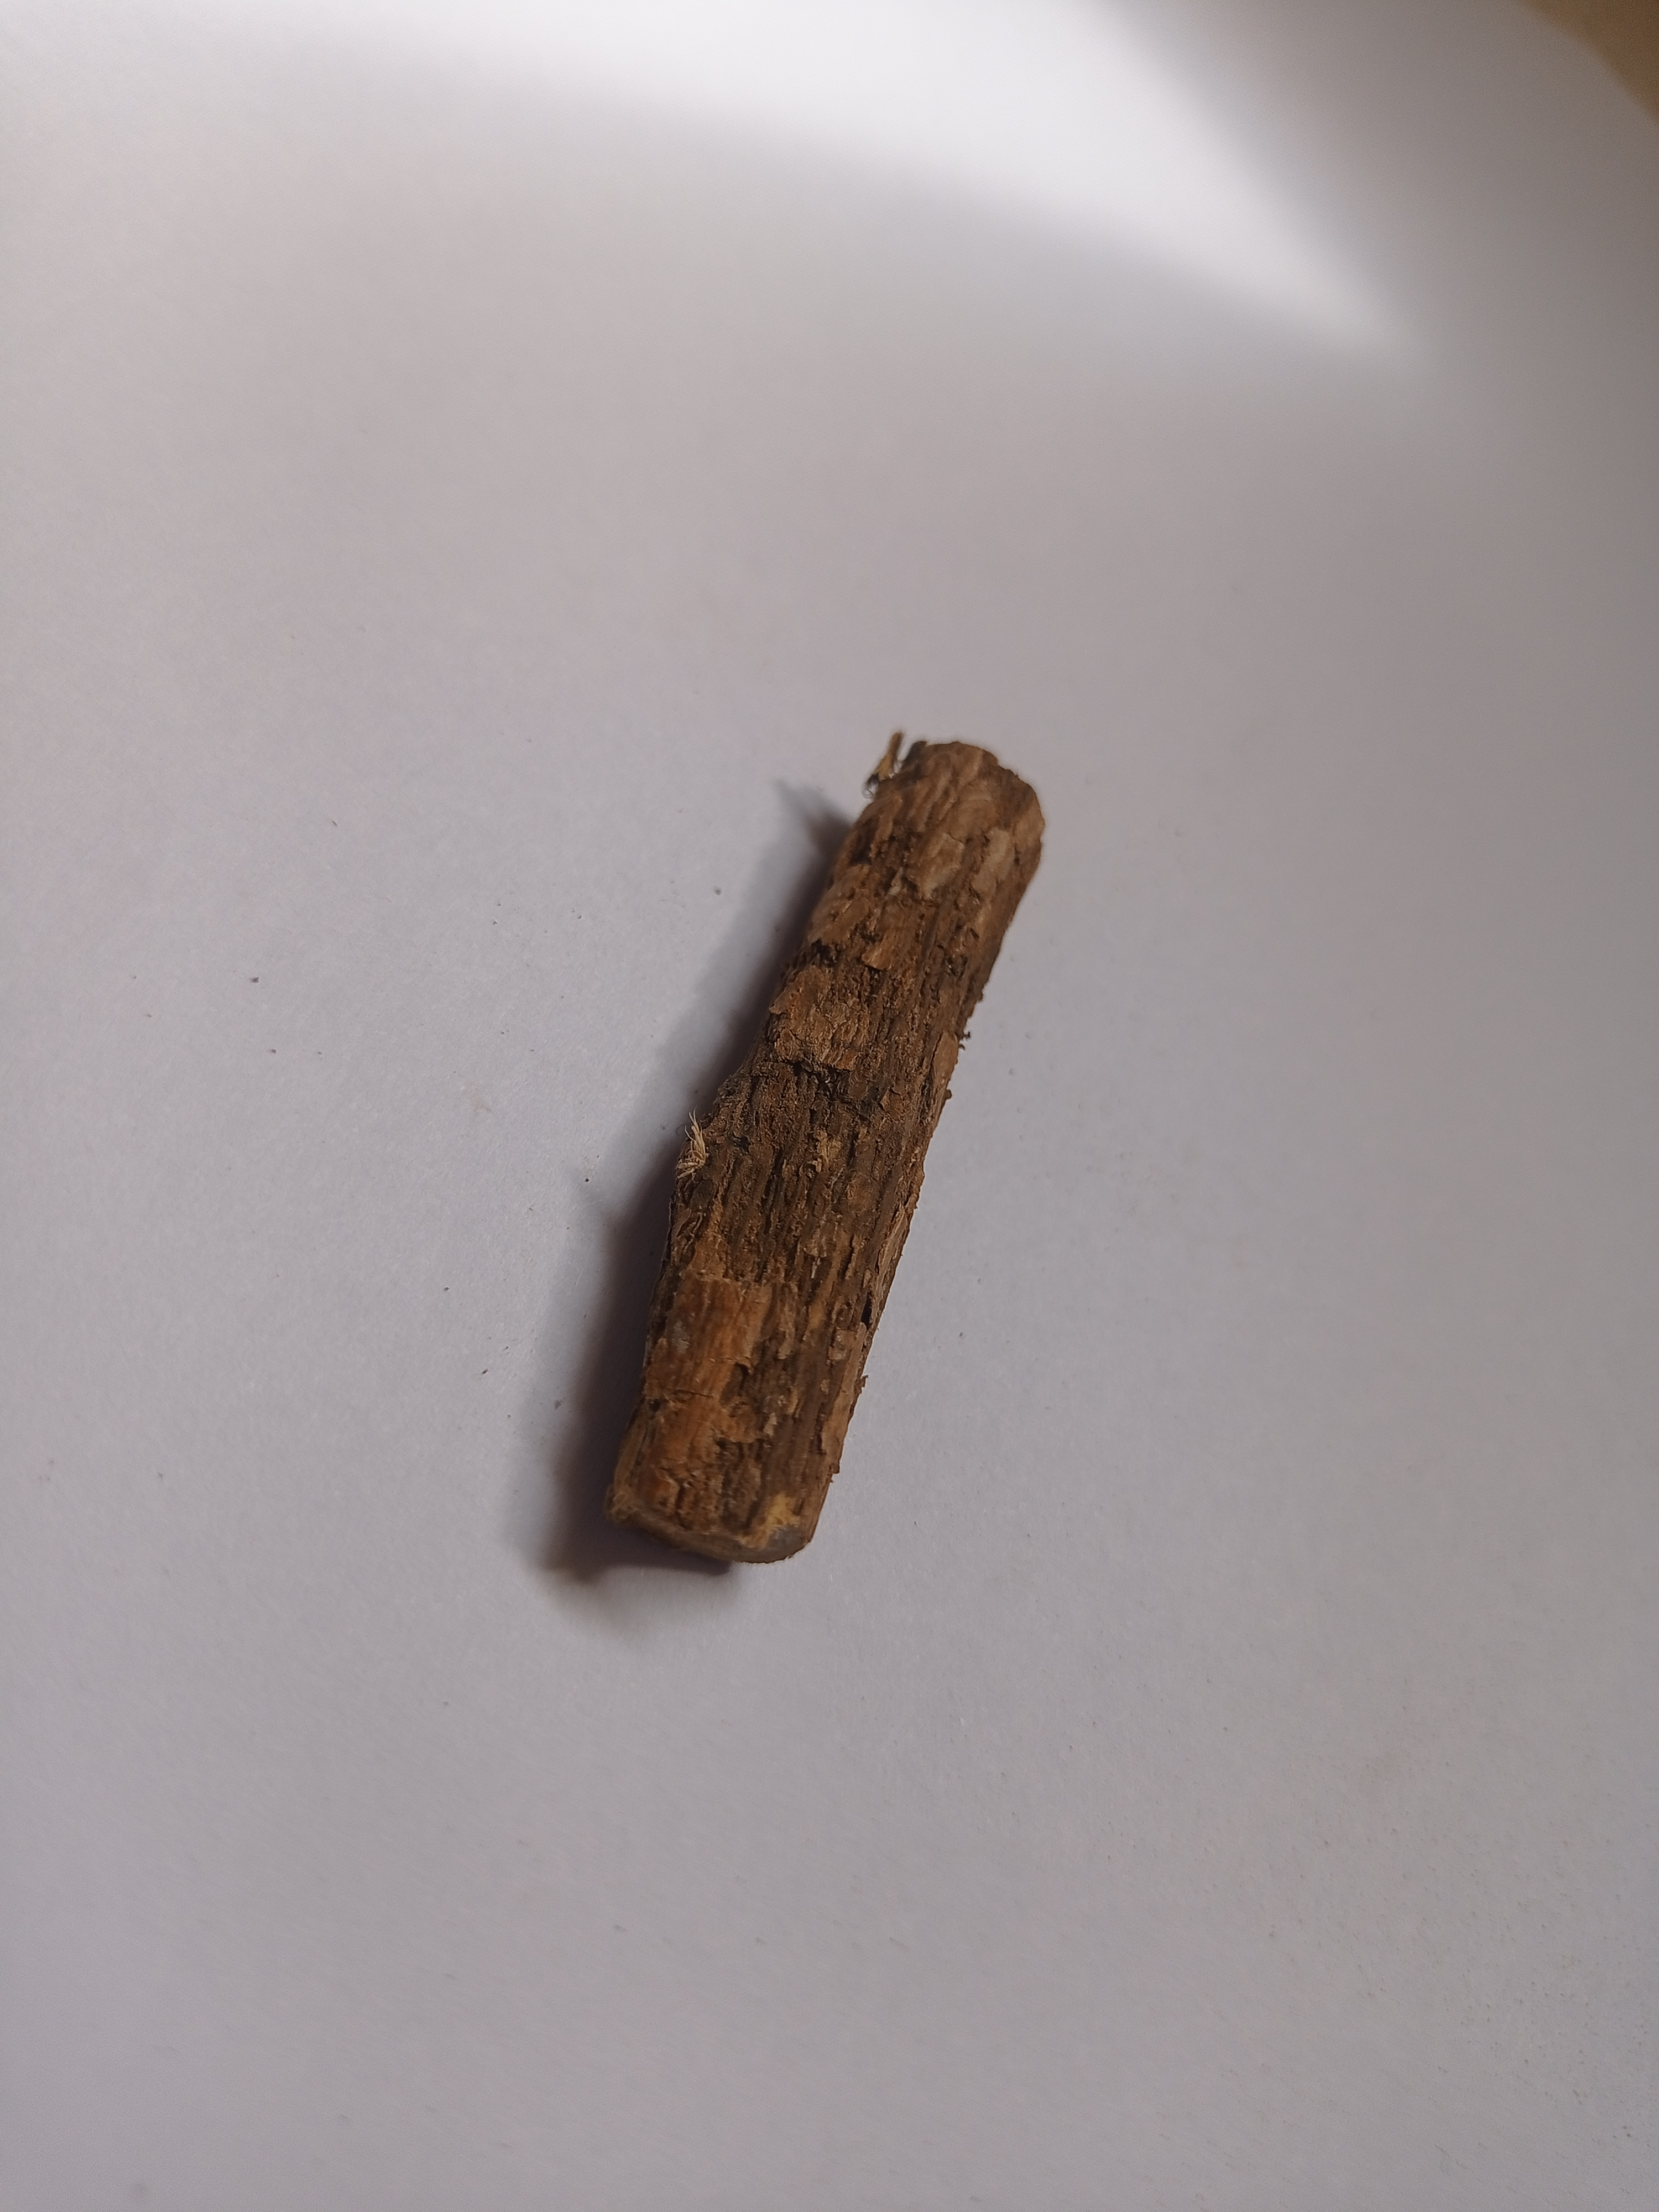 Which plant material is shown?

jesthamadh
